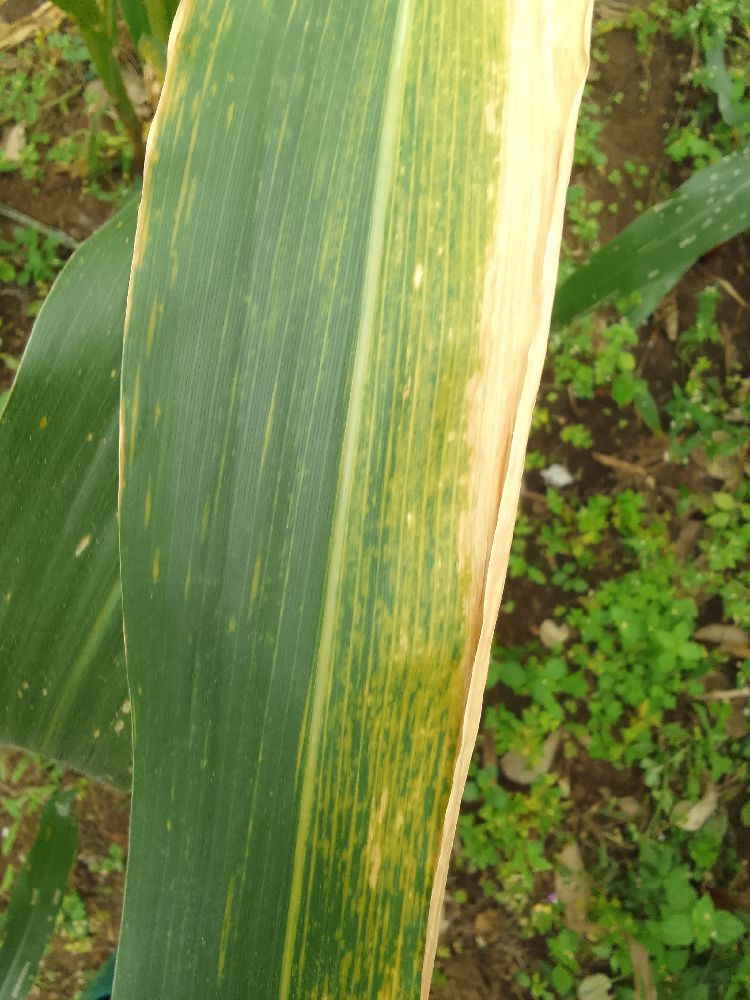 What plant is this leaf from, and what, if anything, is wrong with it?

maize, maize lethal necrosis
